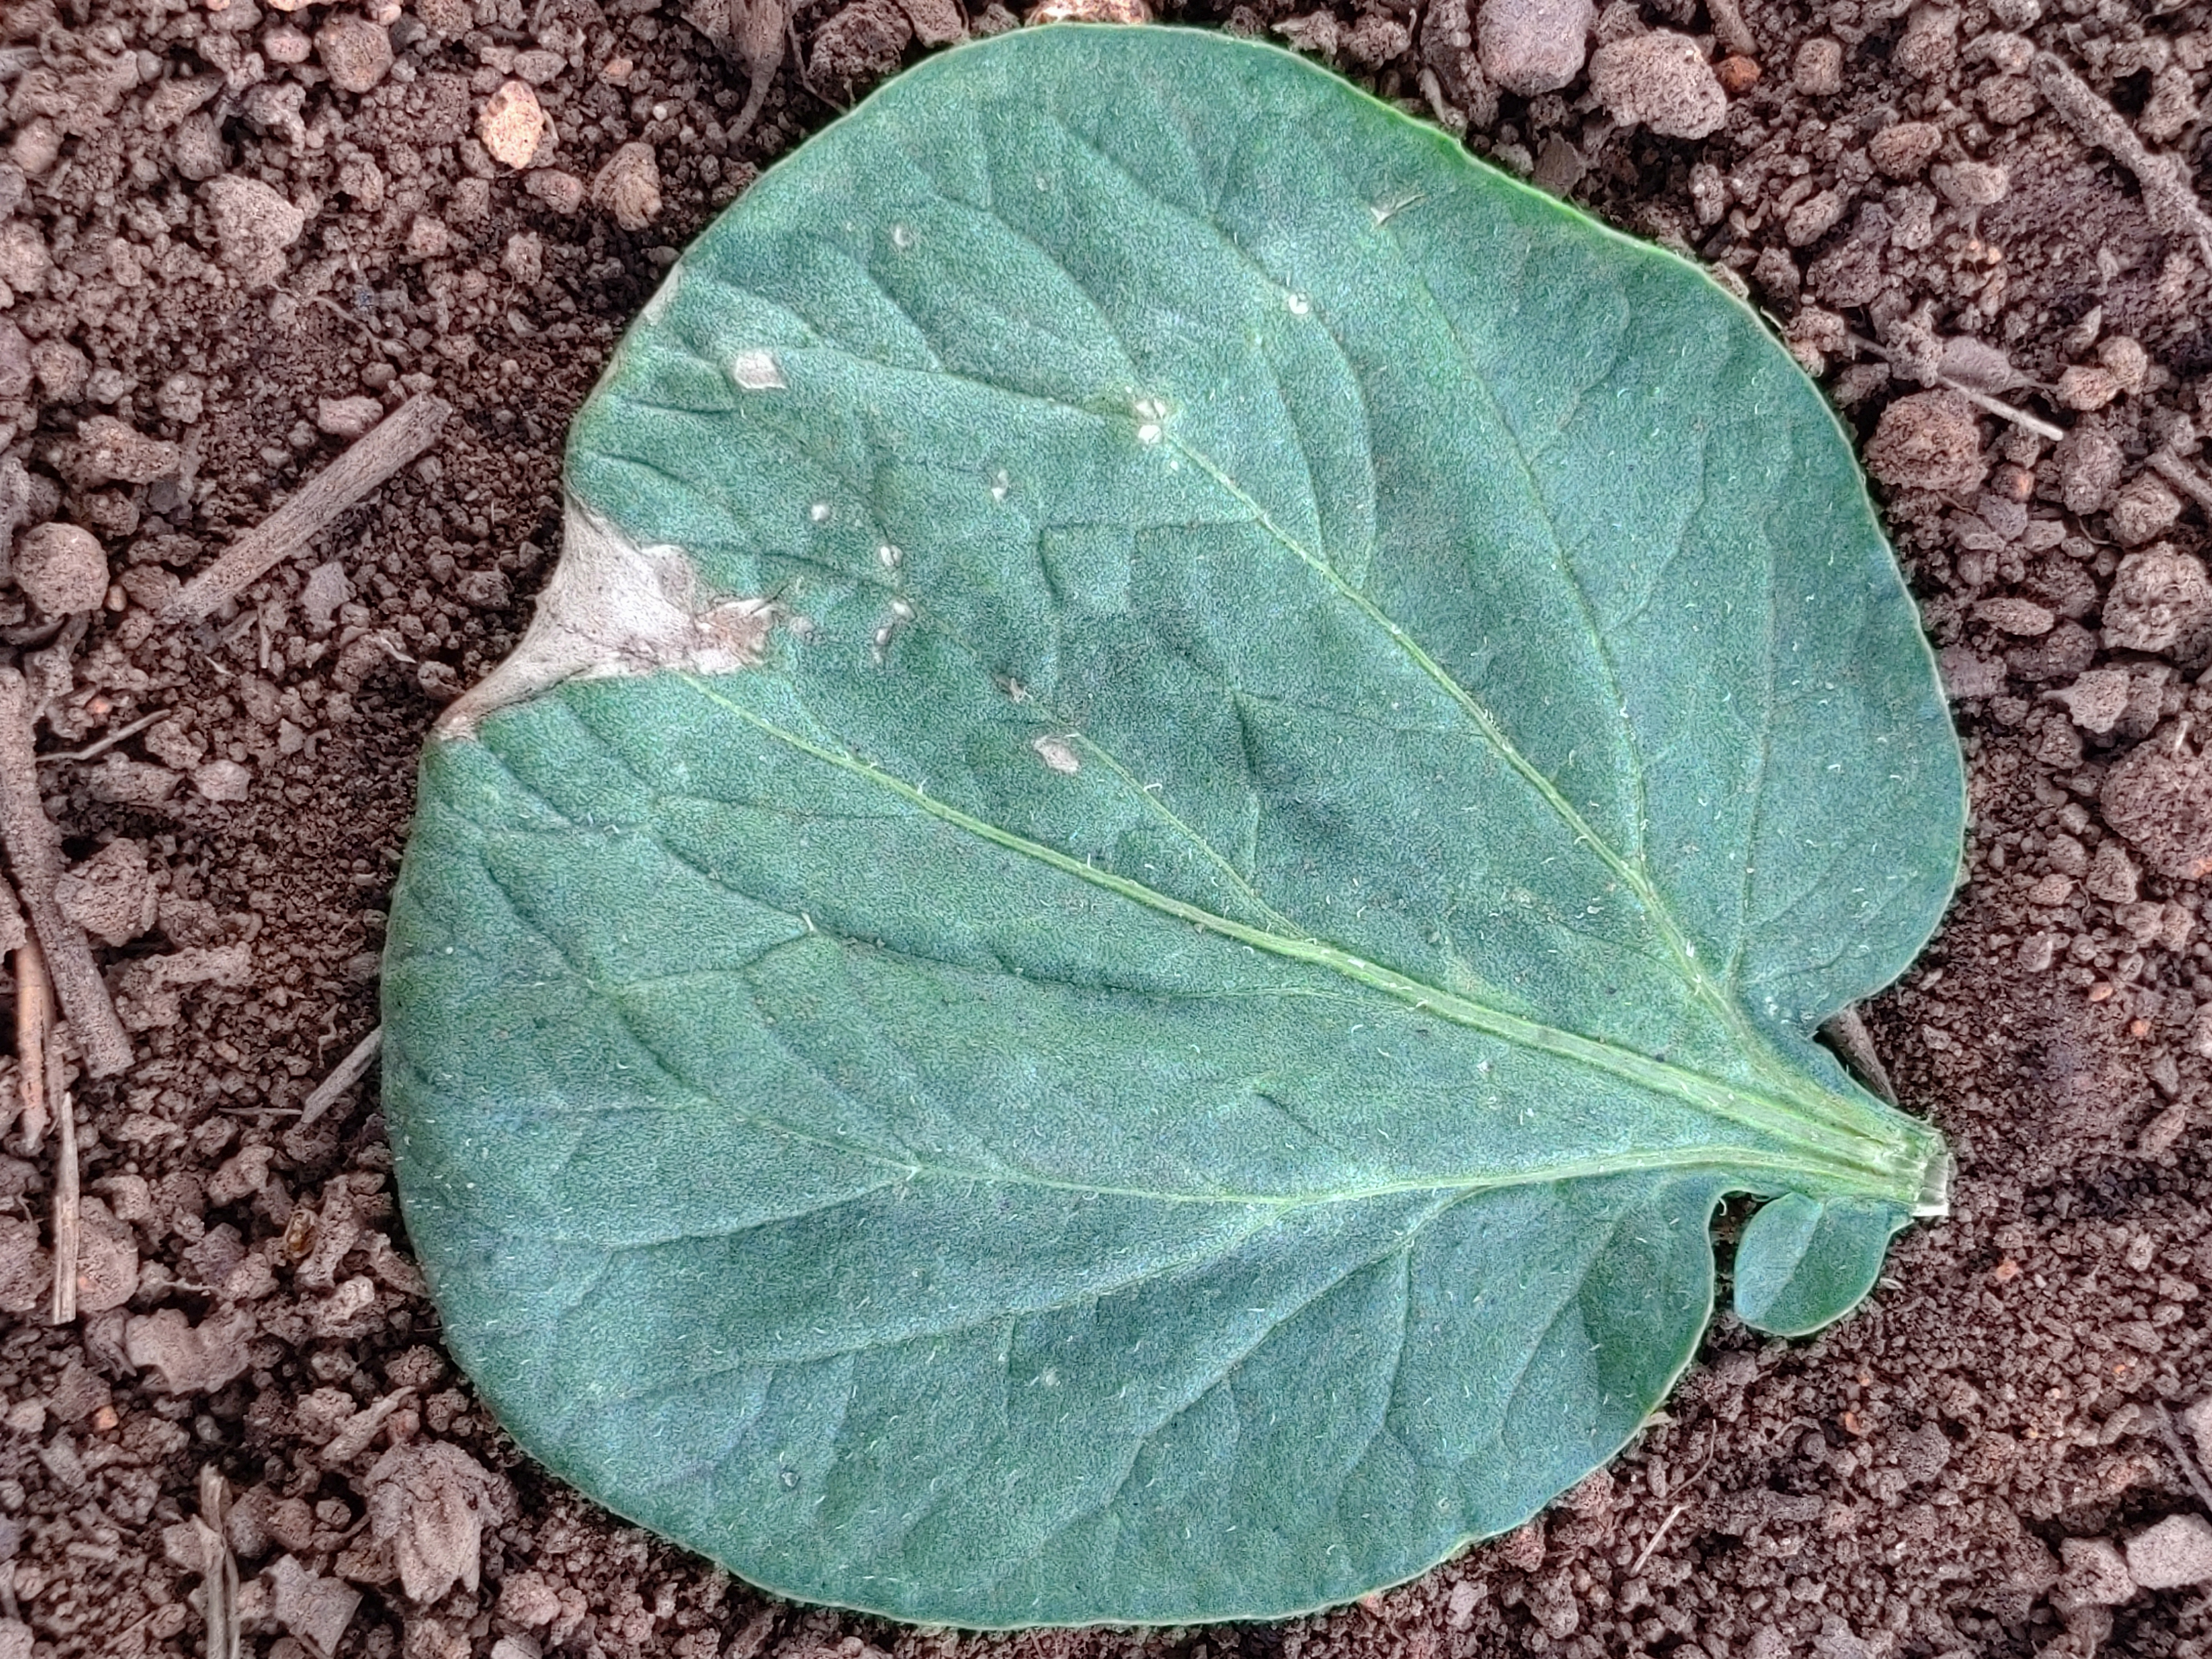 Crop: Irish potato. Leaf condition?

early blight
